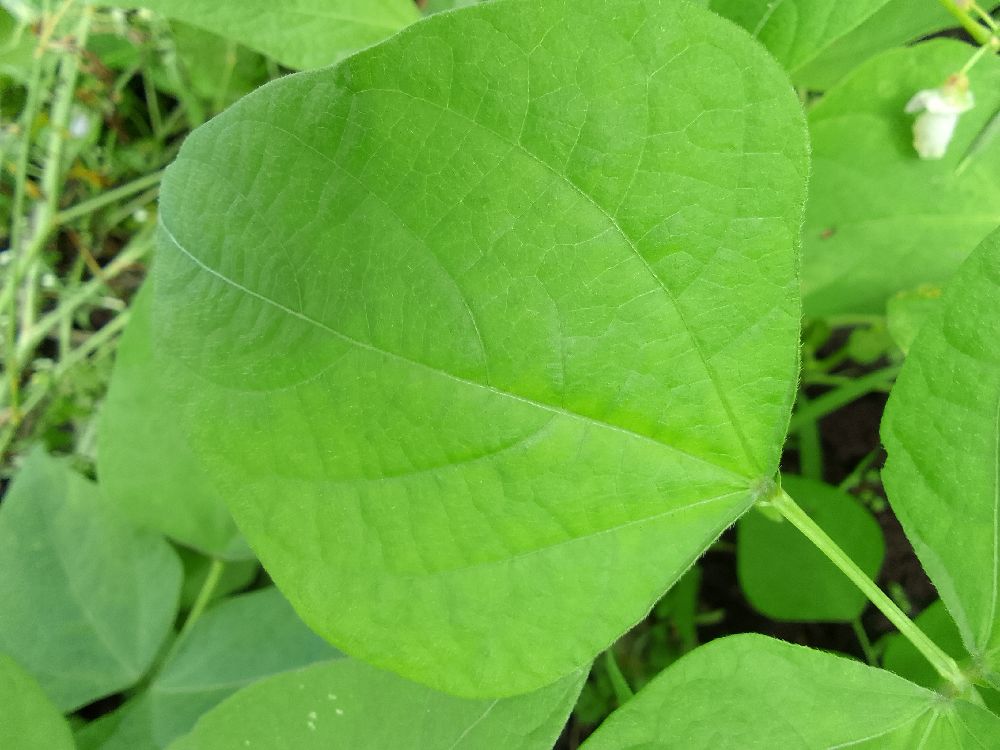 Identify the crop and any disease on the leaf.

common bean, healthy
